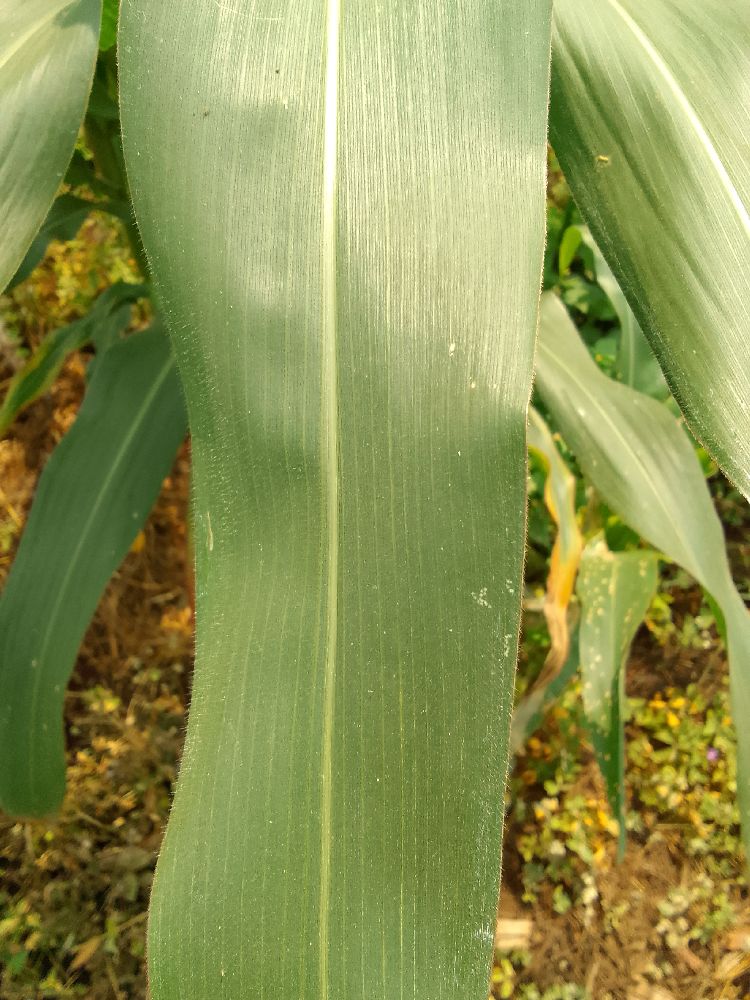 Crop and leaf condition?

maize, healthy
